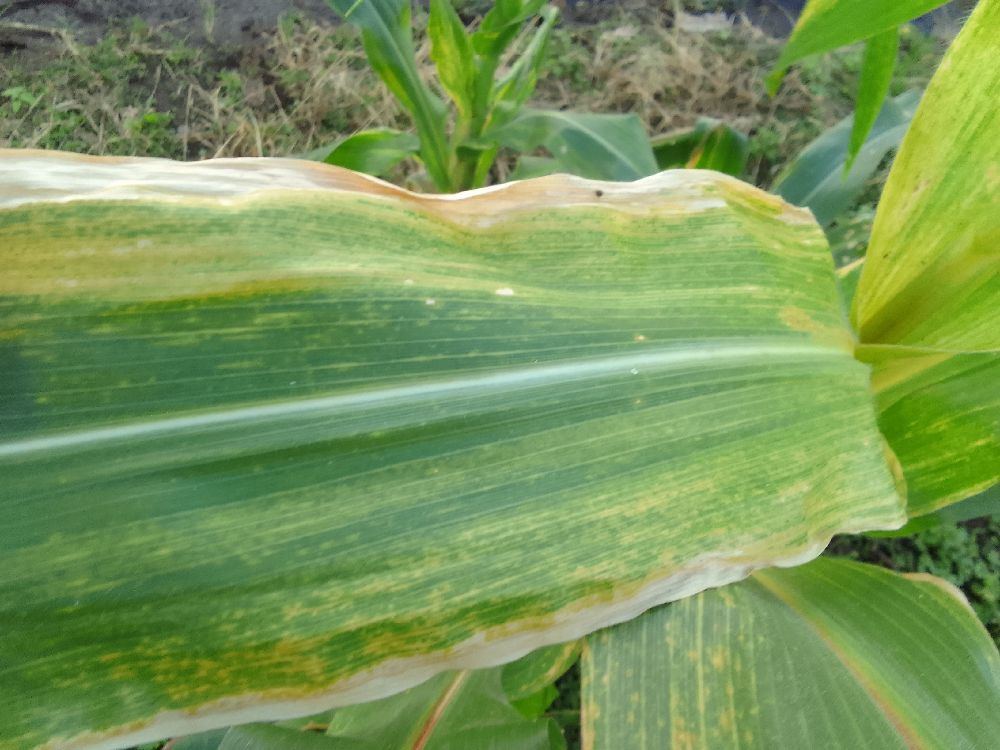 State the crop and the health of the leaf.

maize, maize lethal necrosis
